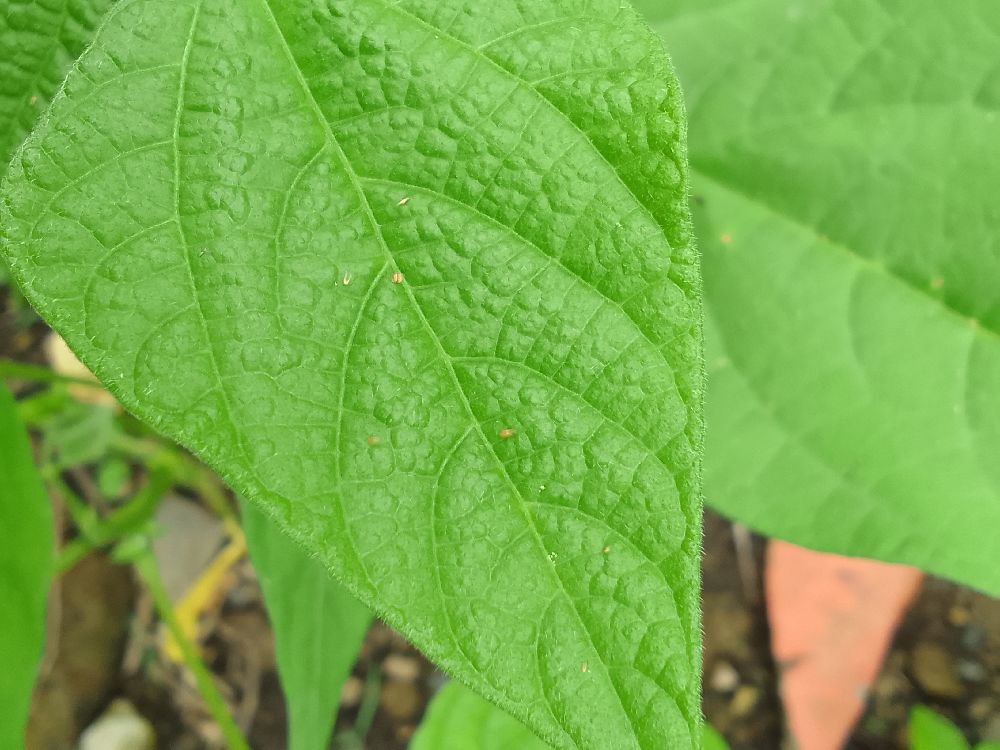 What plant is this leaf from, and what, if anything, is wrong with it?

common bean, healthy
